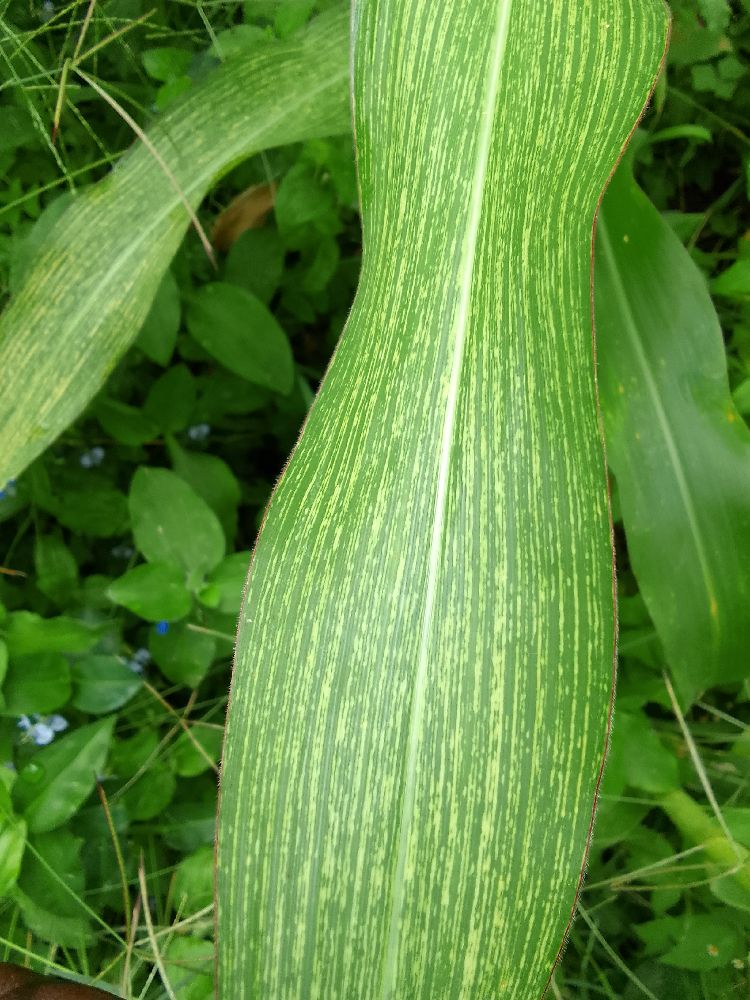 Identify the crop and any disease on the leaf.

maize, maize streak virus
